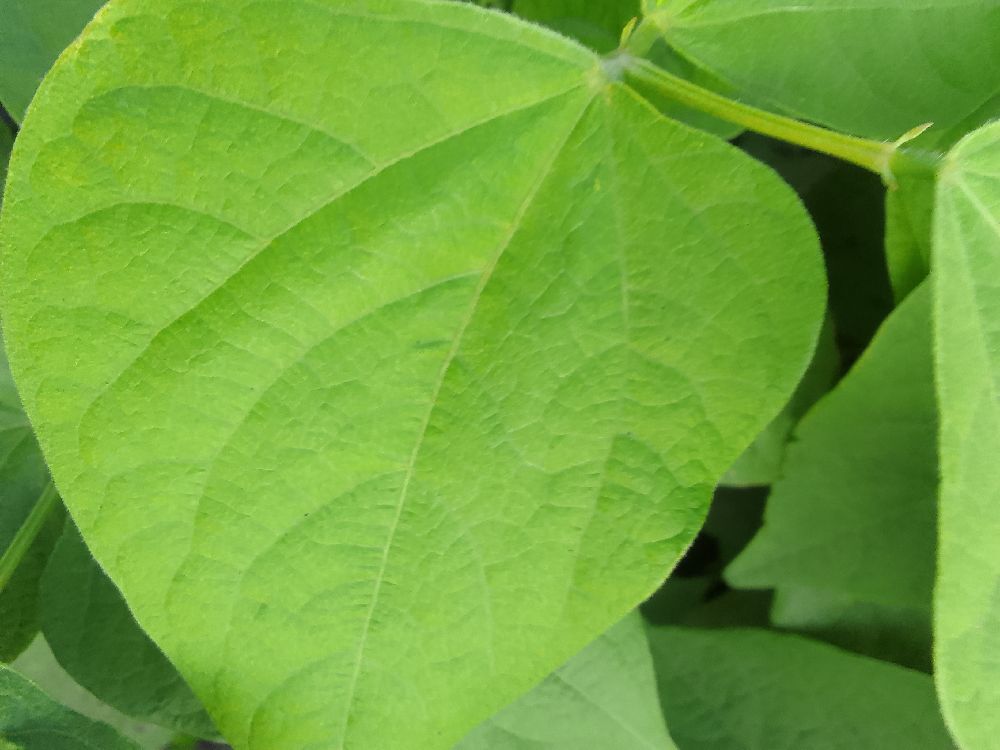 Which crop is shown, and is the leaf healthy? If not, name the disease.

common bean, healthy
